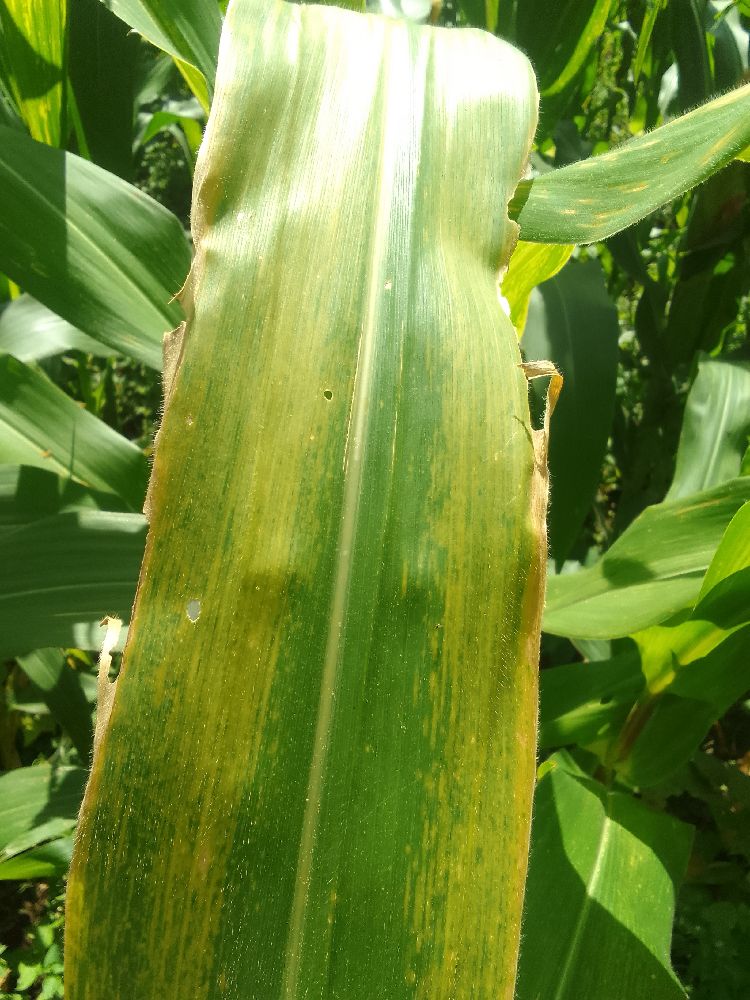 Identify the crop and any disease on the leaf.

maize, maize lethal necrosis
